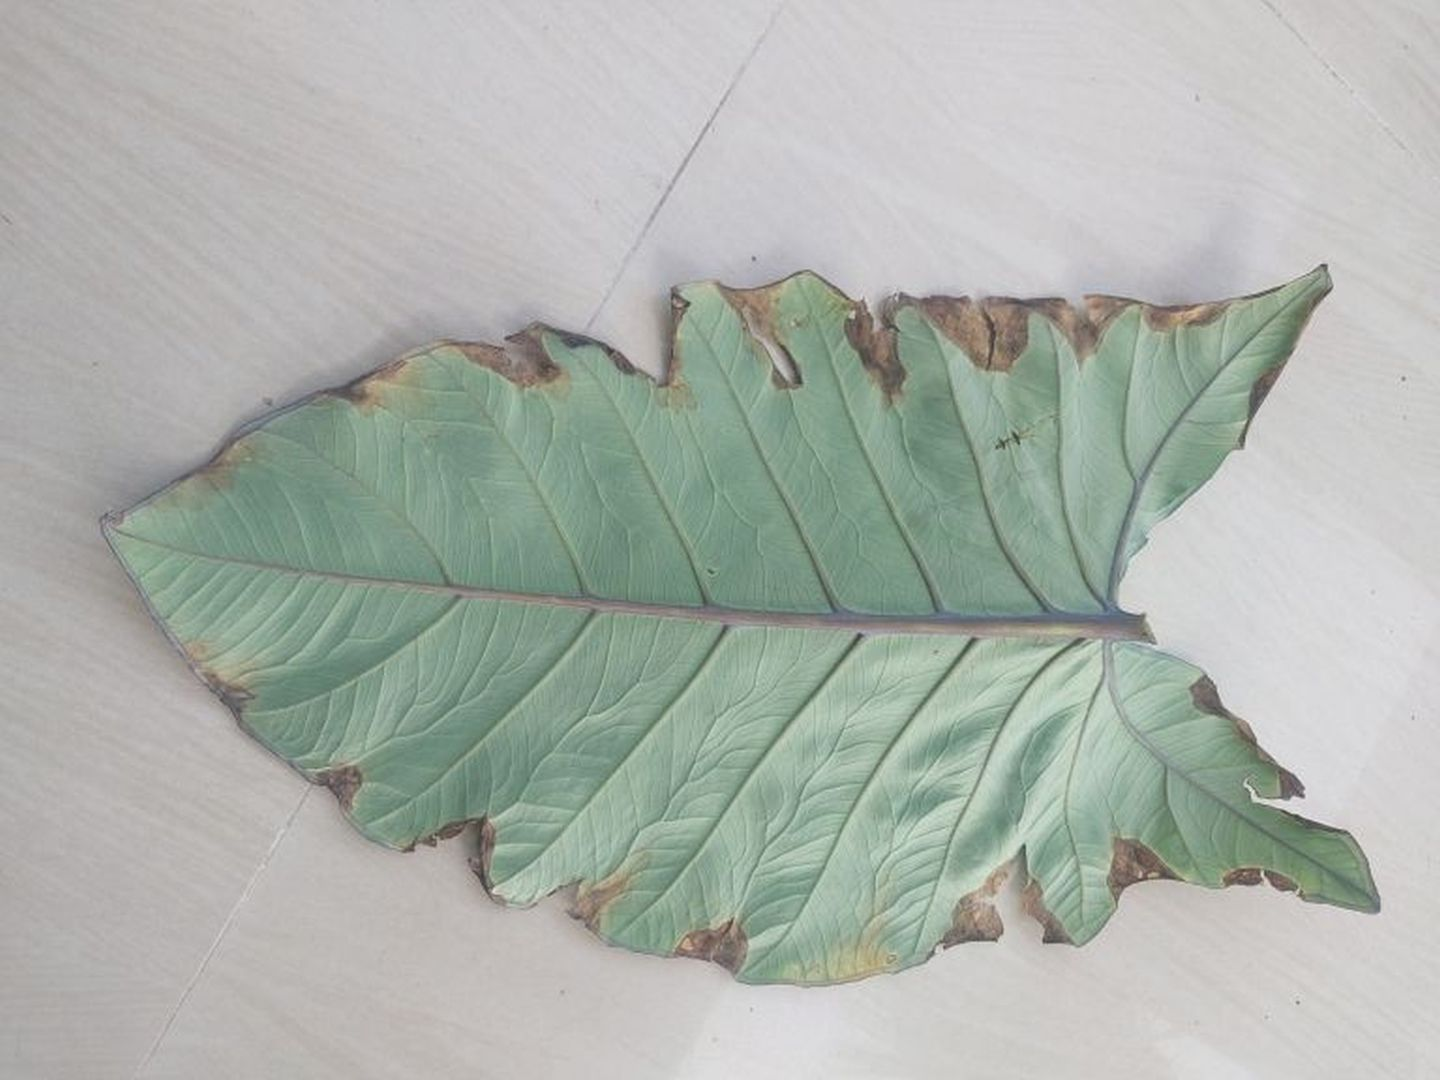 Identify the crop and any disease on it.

taro, leaf blight
